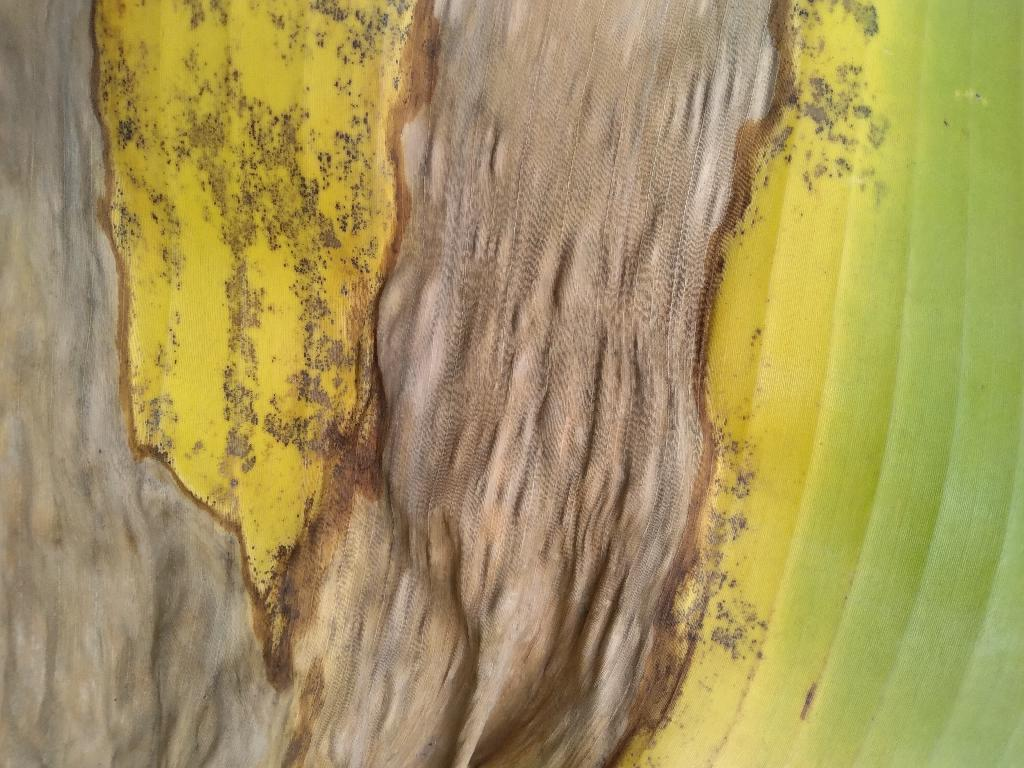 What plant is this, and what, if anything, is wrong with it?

banana, black sigatoka
